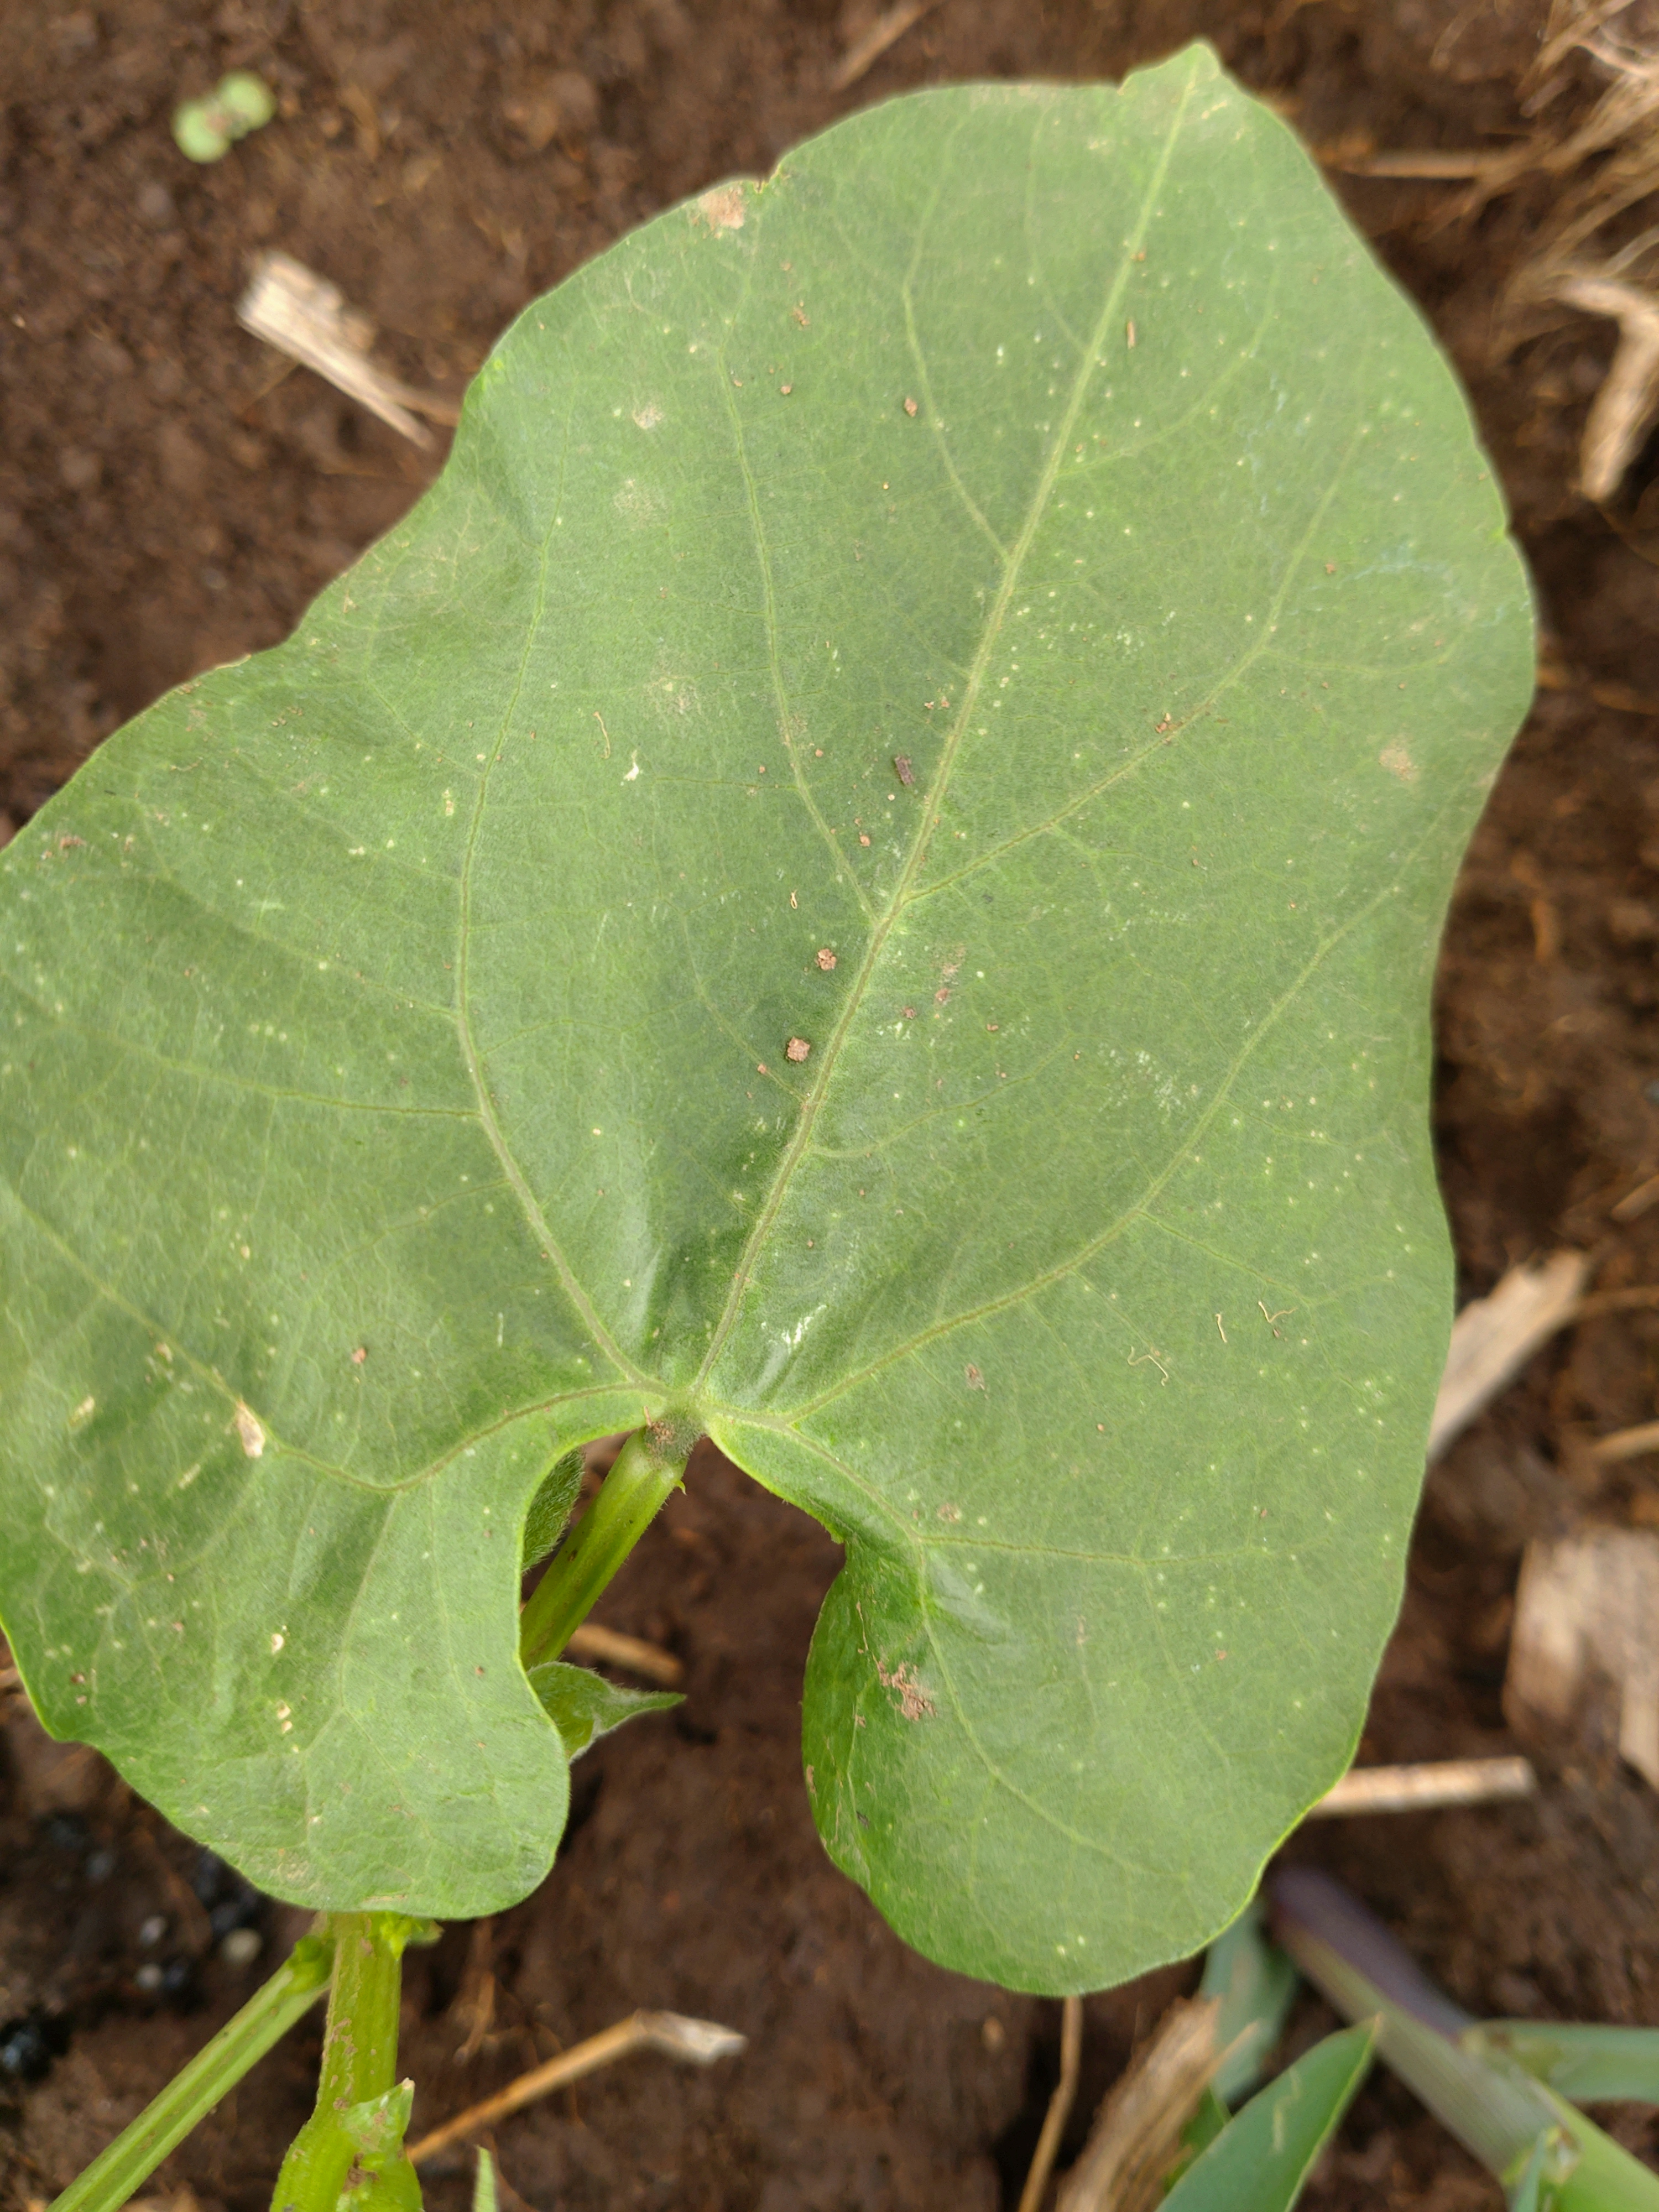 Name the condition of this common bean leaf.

healthy
